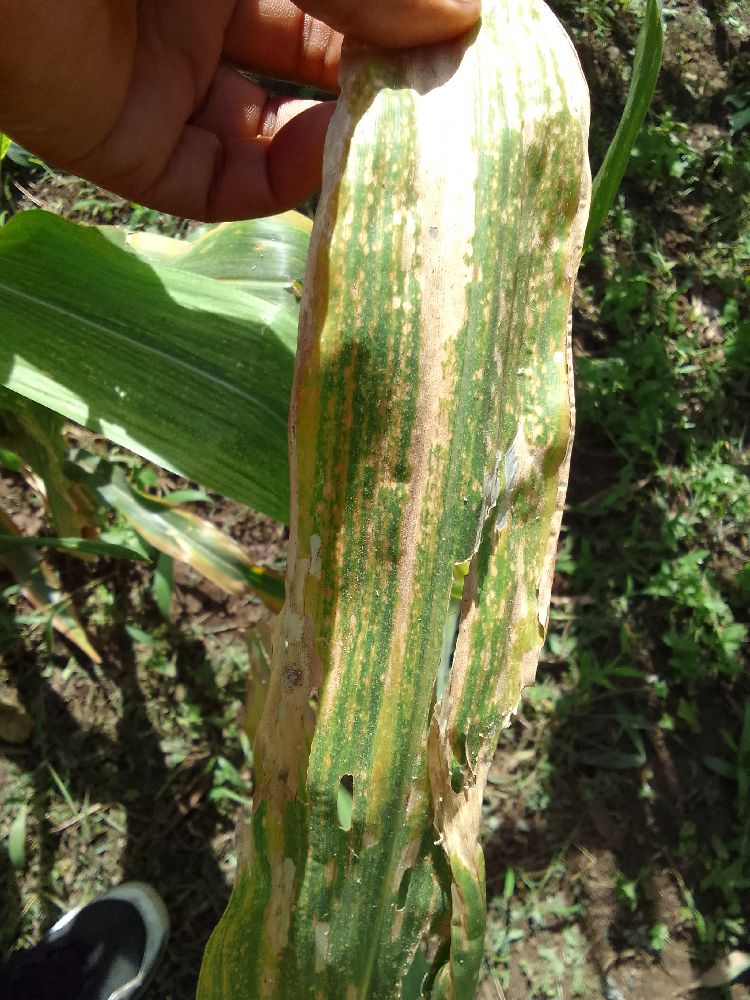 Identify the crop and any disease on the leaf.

maize, maize lethal necrosis
